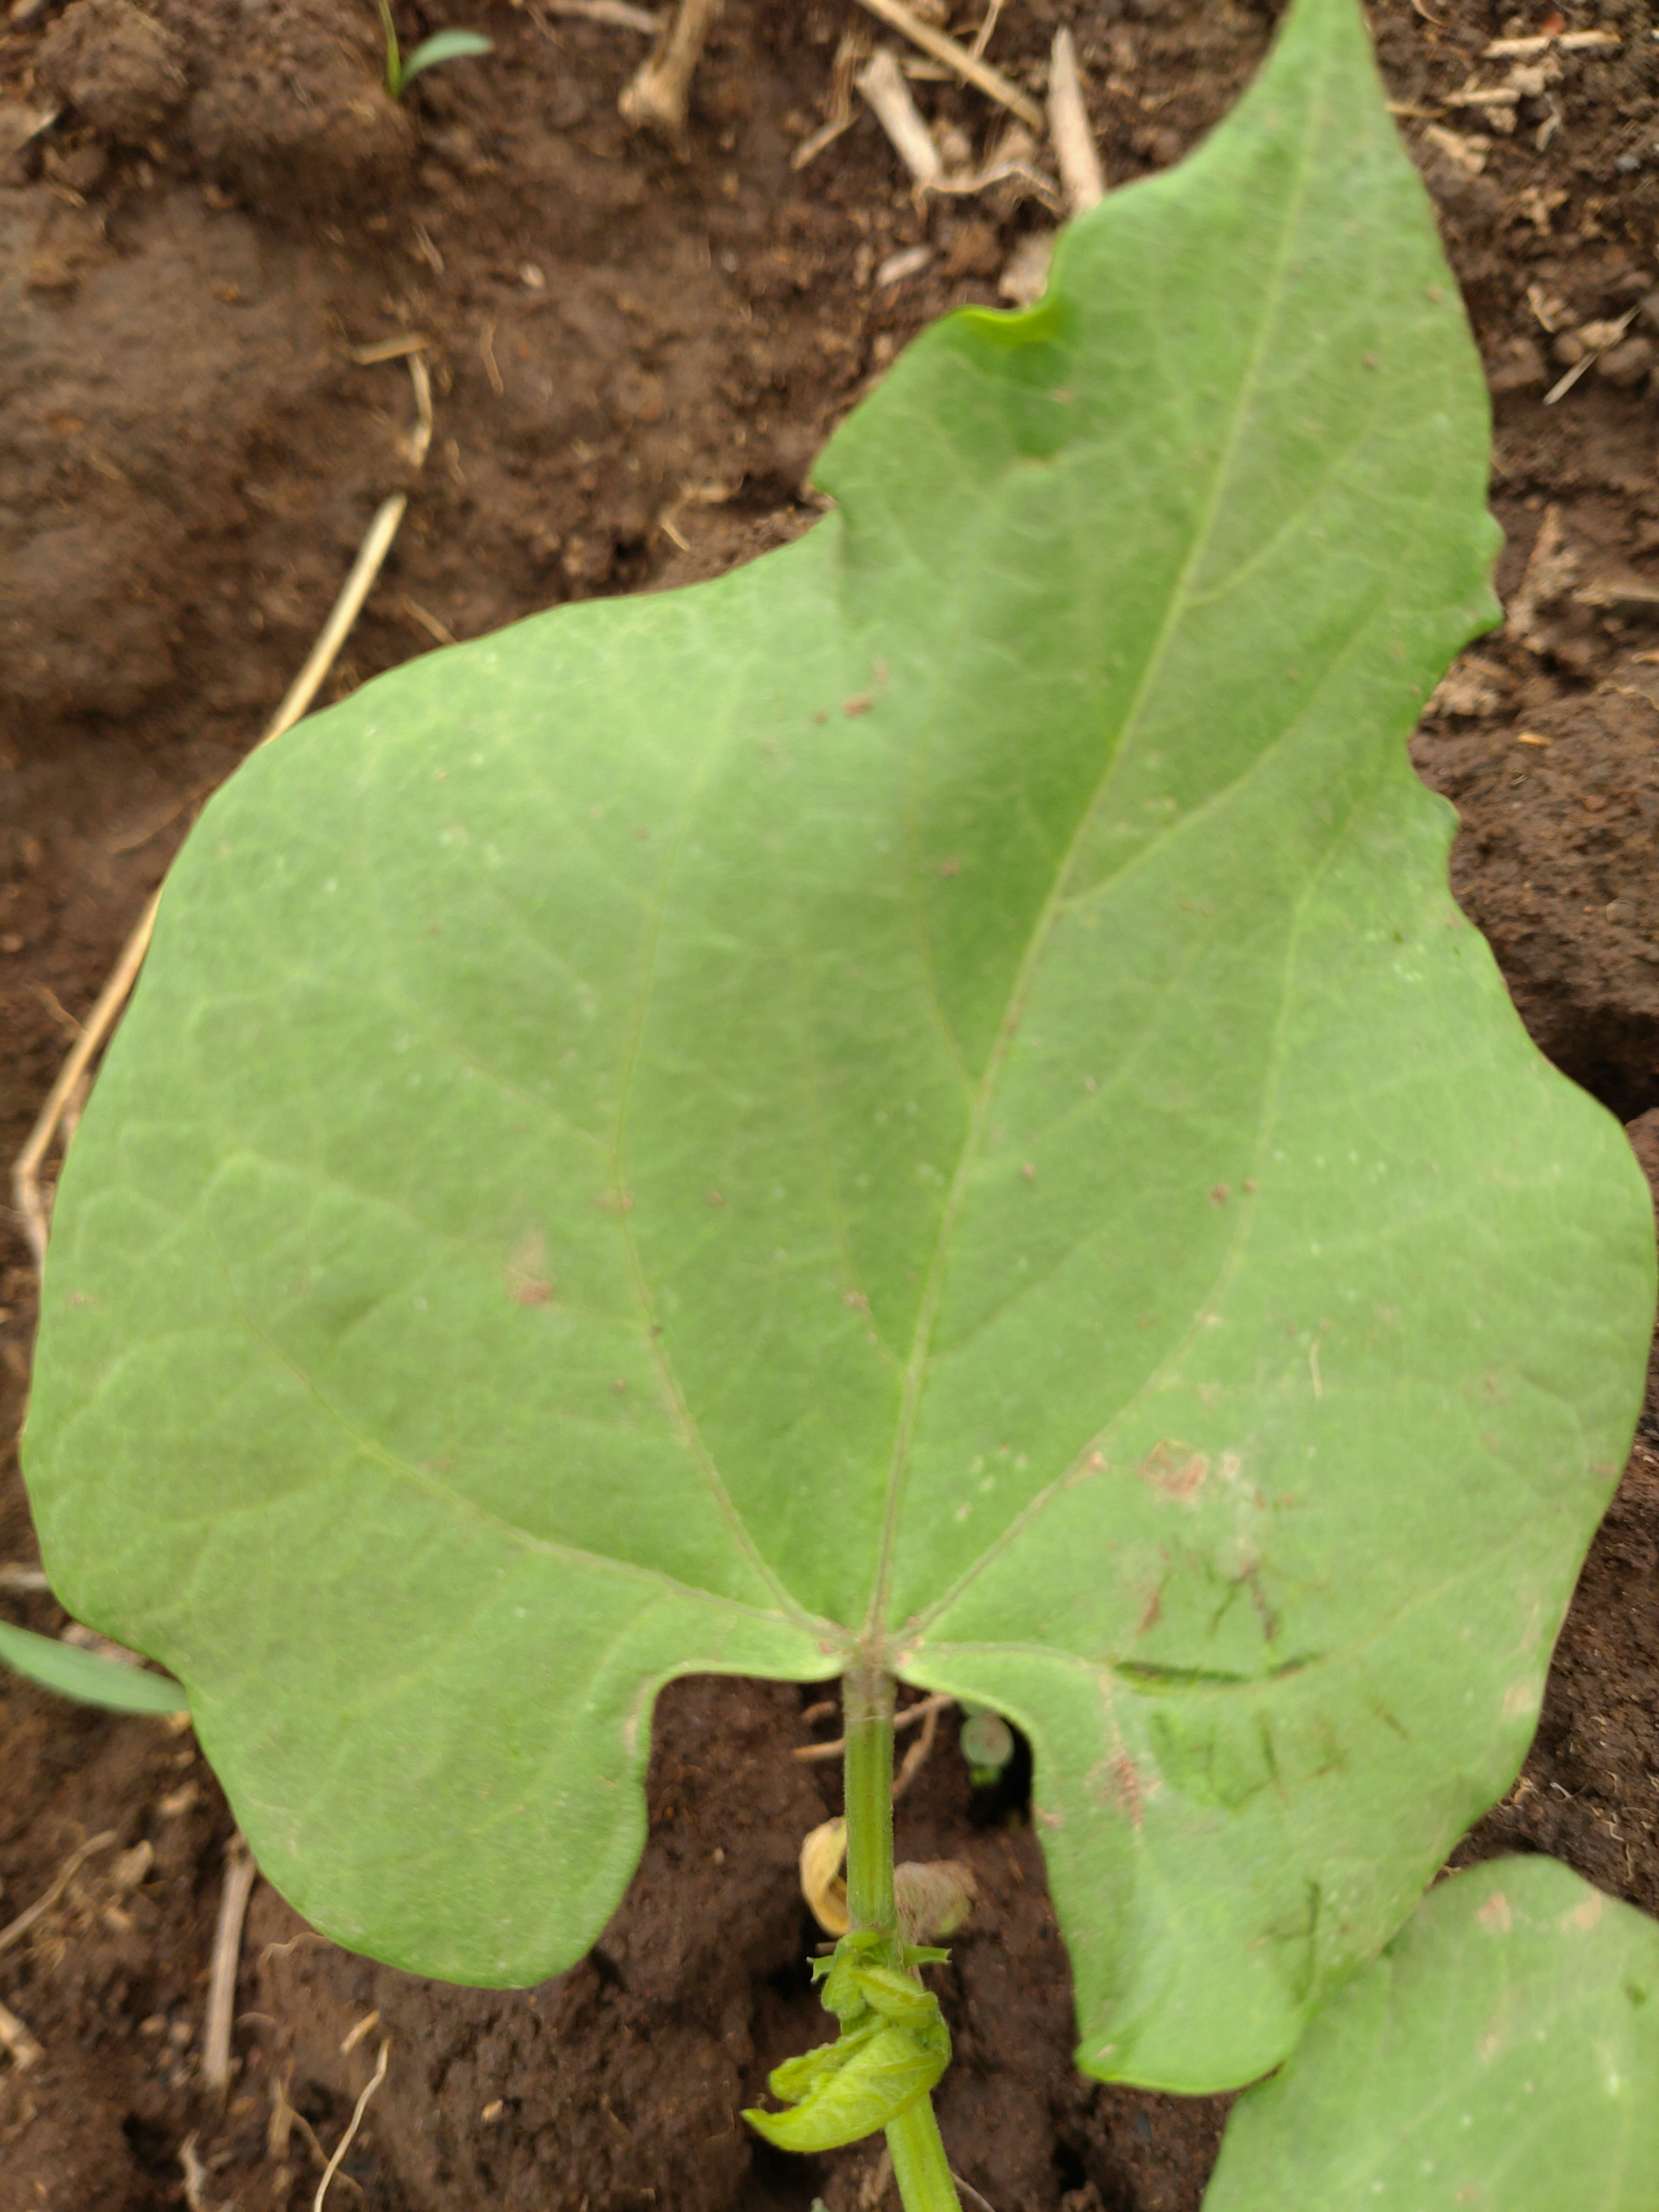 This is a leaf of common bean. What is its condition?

healthy
